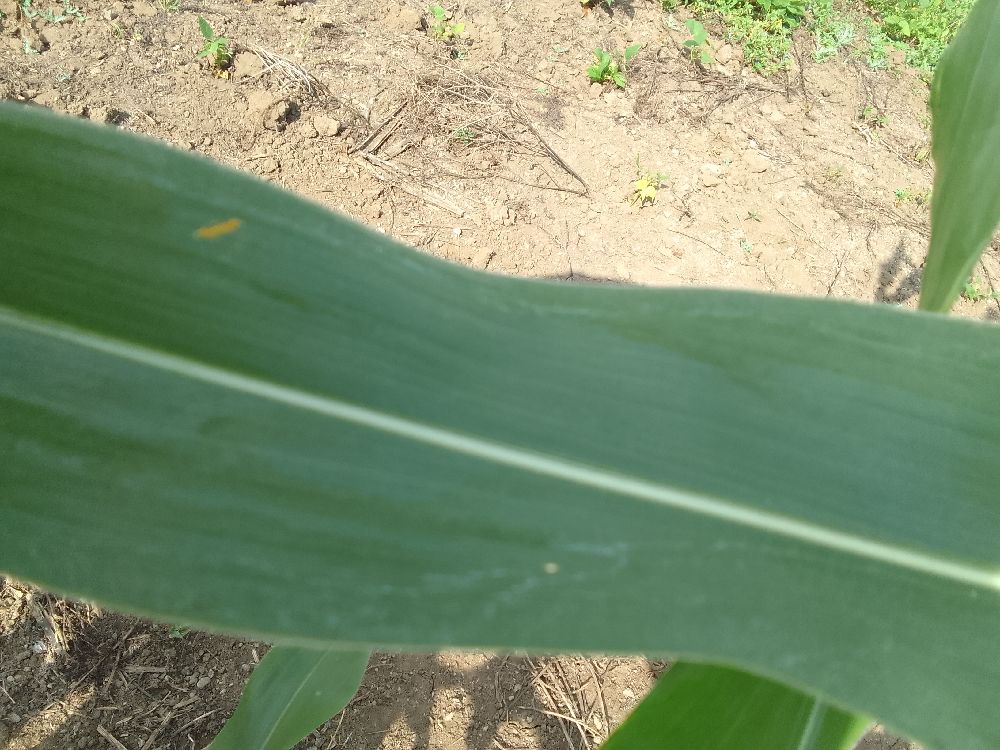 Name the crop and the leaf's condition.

maize, healthy
